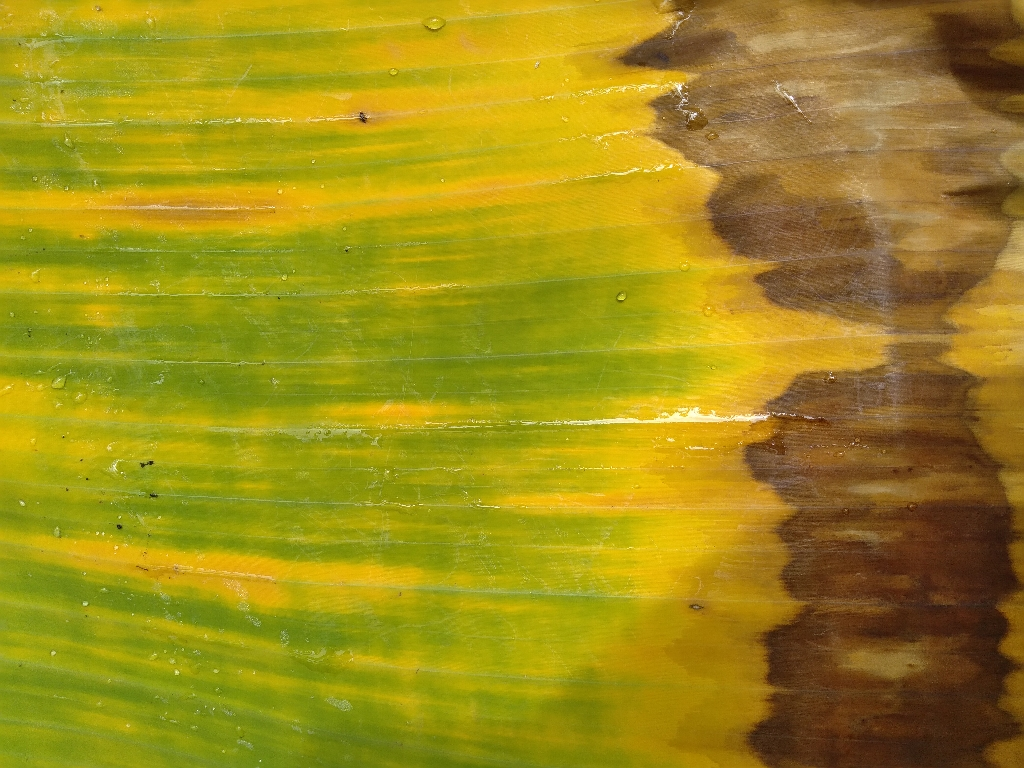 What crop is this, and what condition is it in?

banana, fusarium wilt race 1
